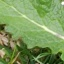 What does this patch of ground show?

structured weed
